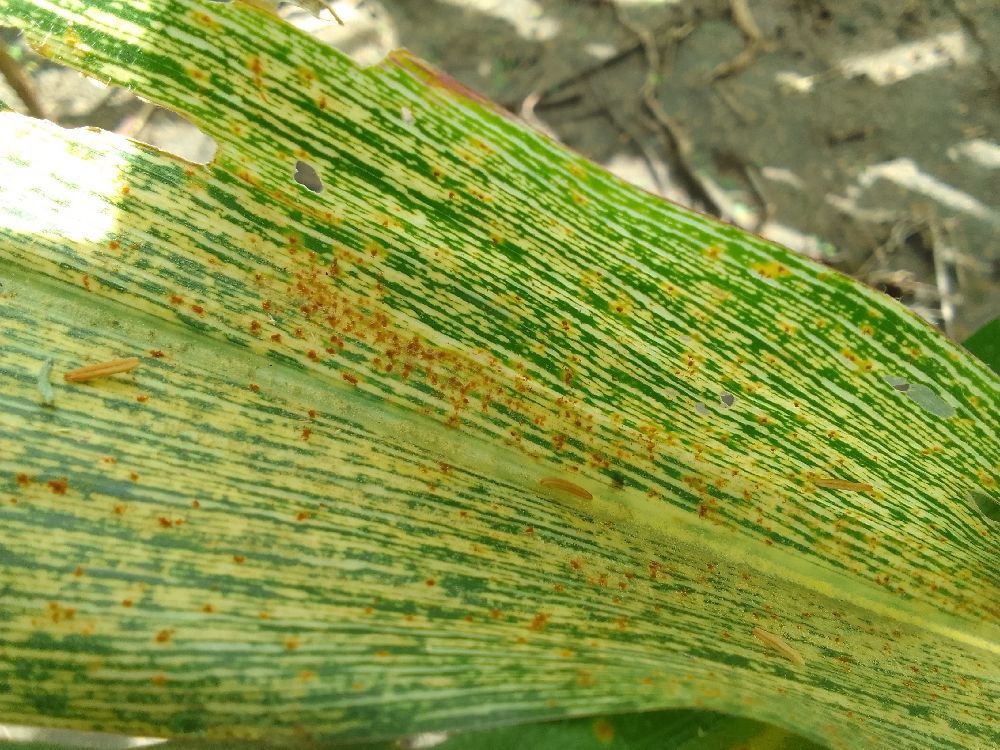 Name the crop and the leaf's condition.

maize, maize streak virus
